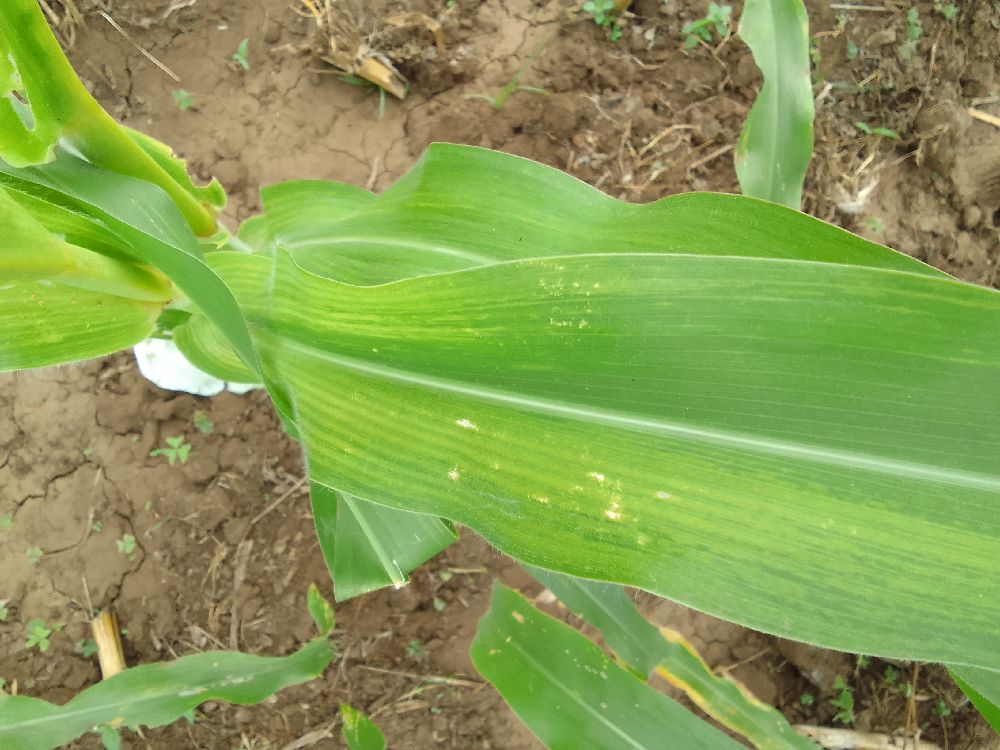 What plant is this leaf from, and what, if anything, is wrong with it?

maize, maize lethal necrosis
